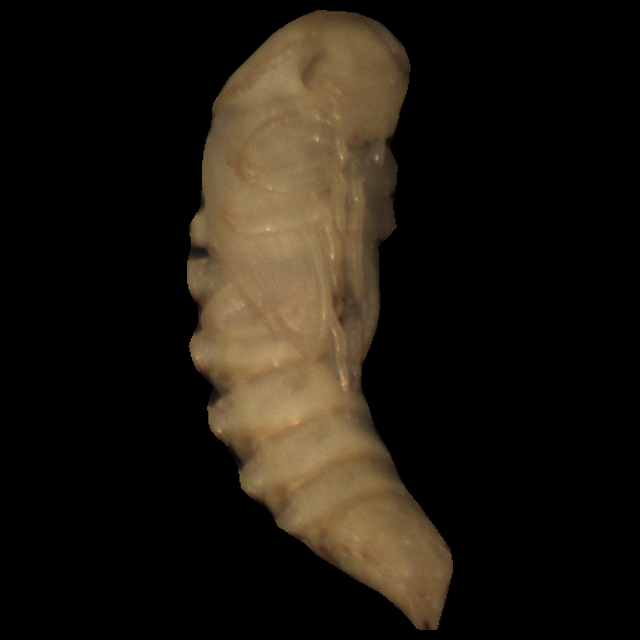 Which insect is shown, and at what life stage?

mealworm pupa
